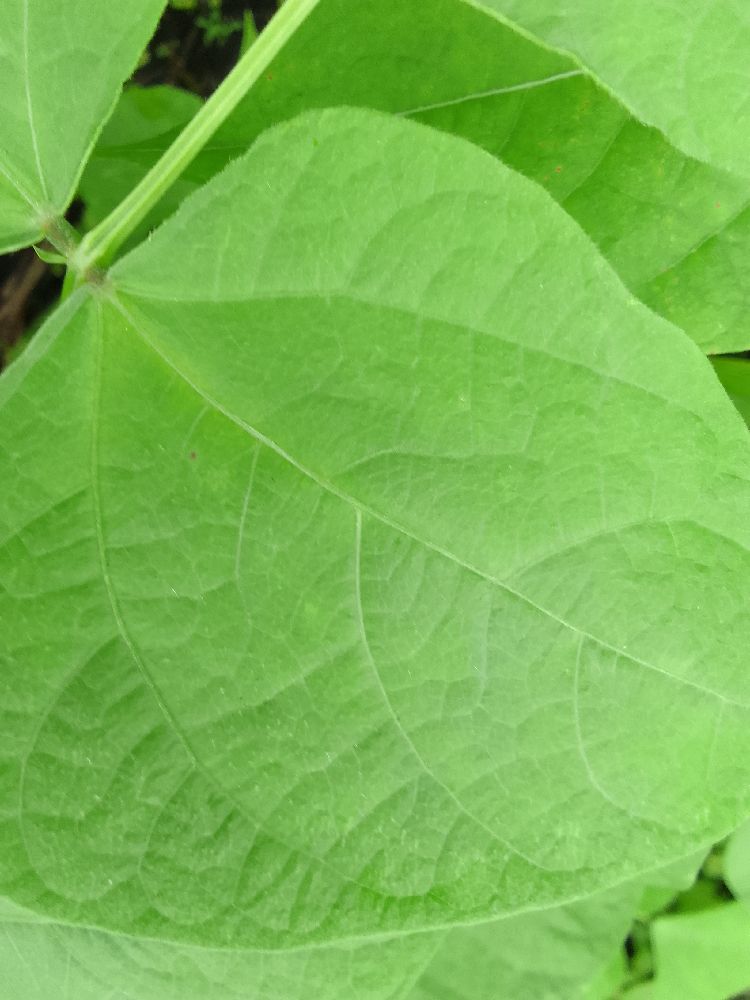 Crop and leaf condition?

common bean, healthy
